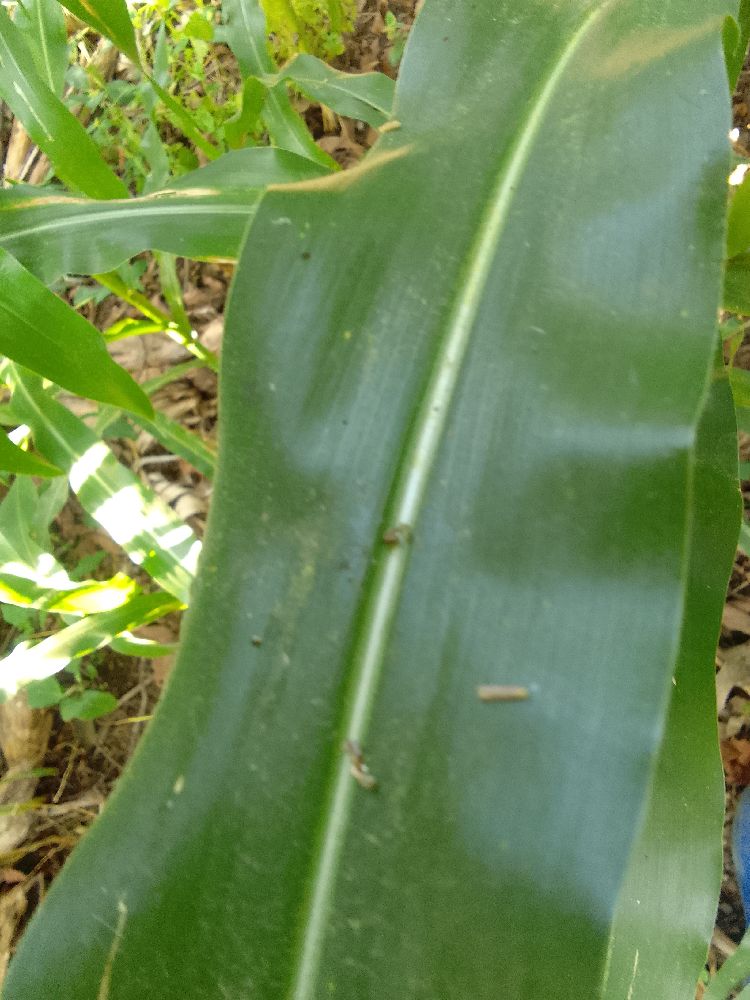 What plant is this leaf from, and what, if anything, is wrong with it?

maize, healthy
